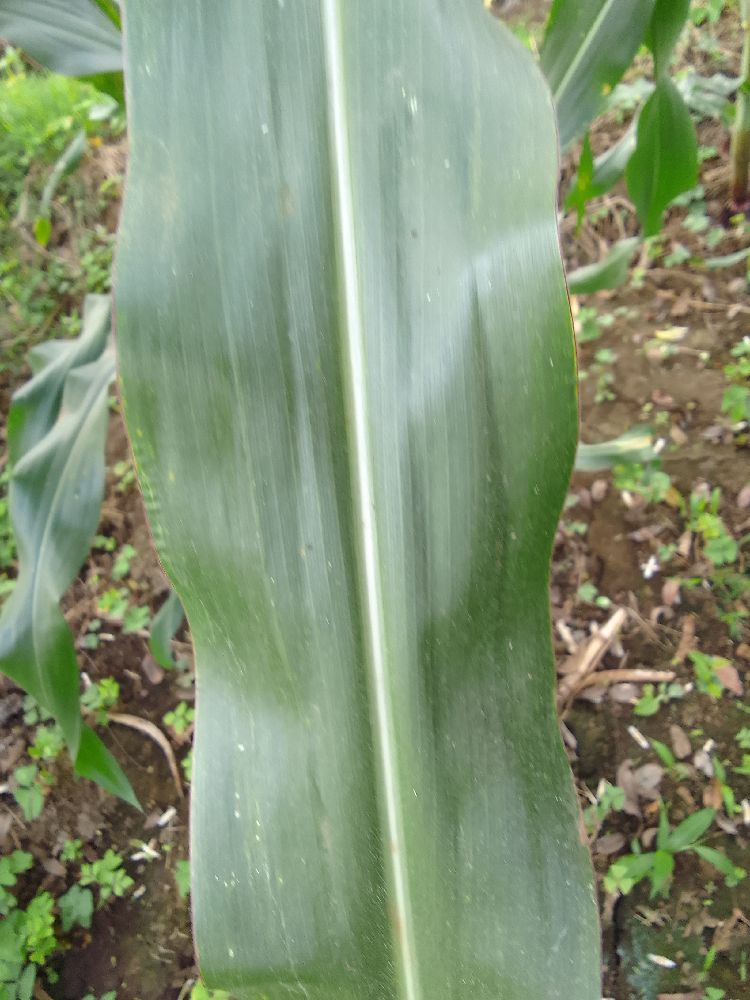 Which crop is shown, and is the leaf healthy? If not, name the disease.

maize, healthy
